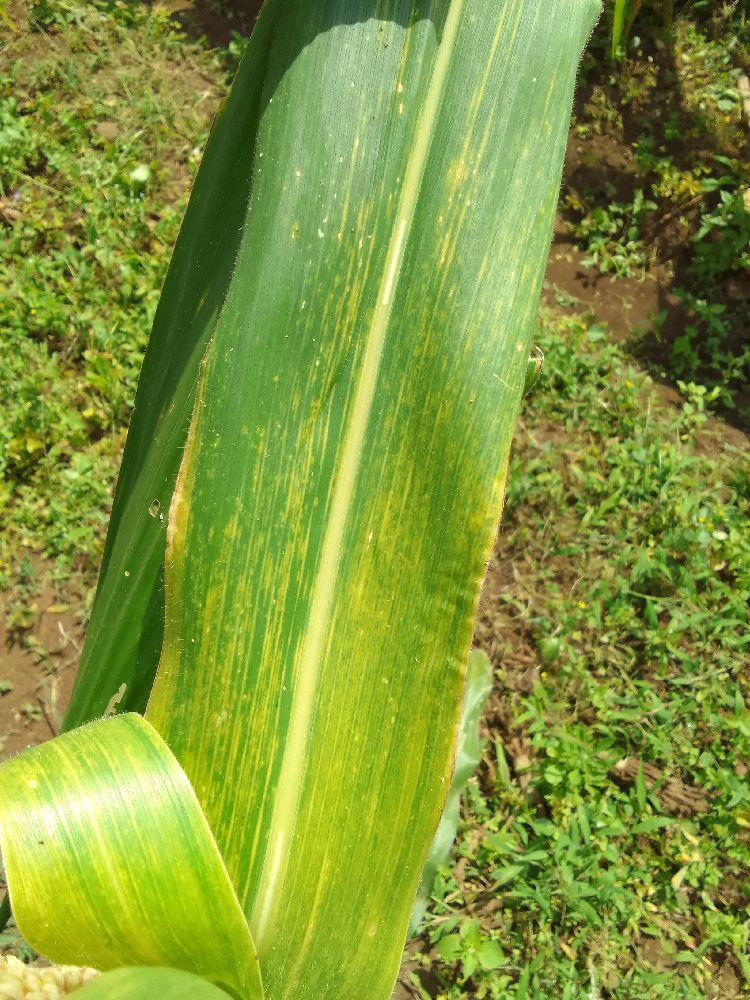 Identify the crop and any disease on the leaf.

maize, maize lethal necrosis
